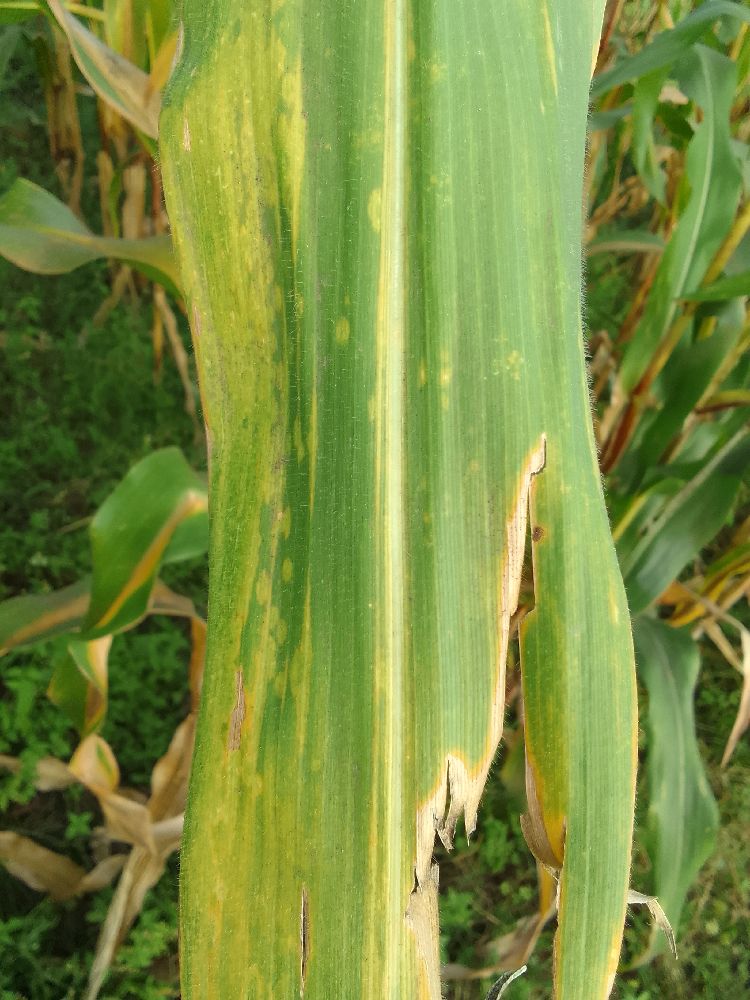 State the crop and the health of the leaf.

maize, maize lethal necrosis
